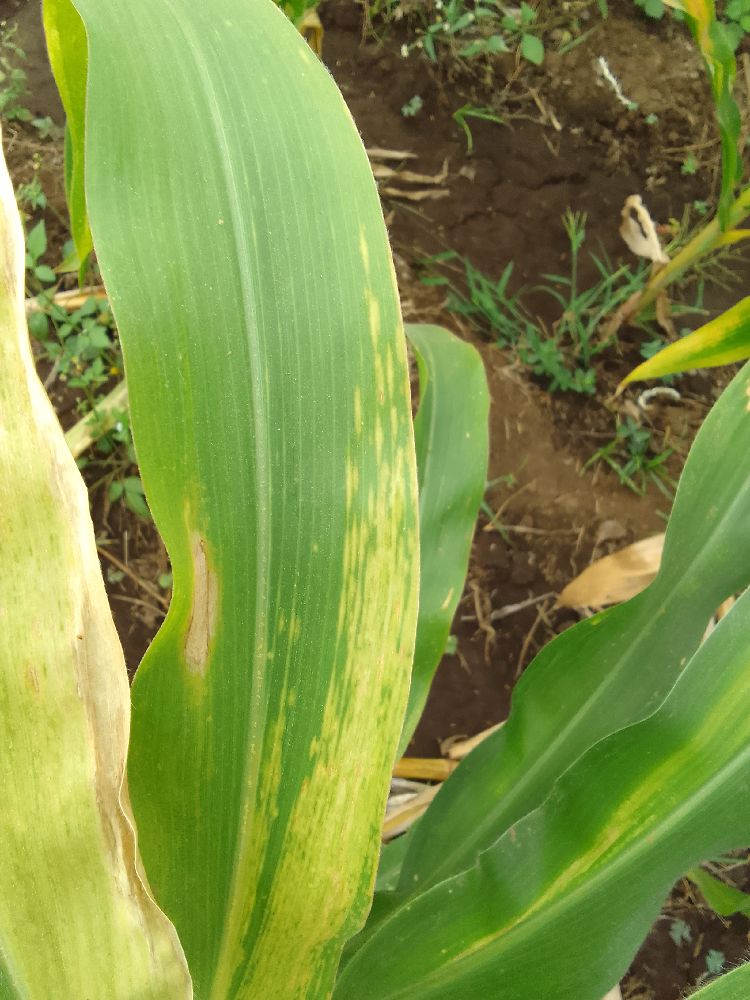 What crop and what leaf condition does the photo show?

maize, maize lethal necrosis
